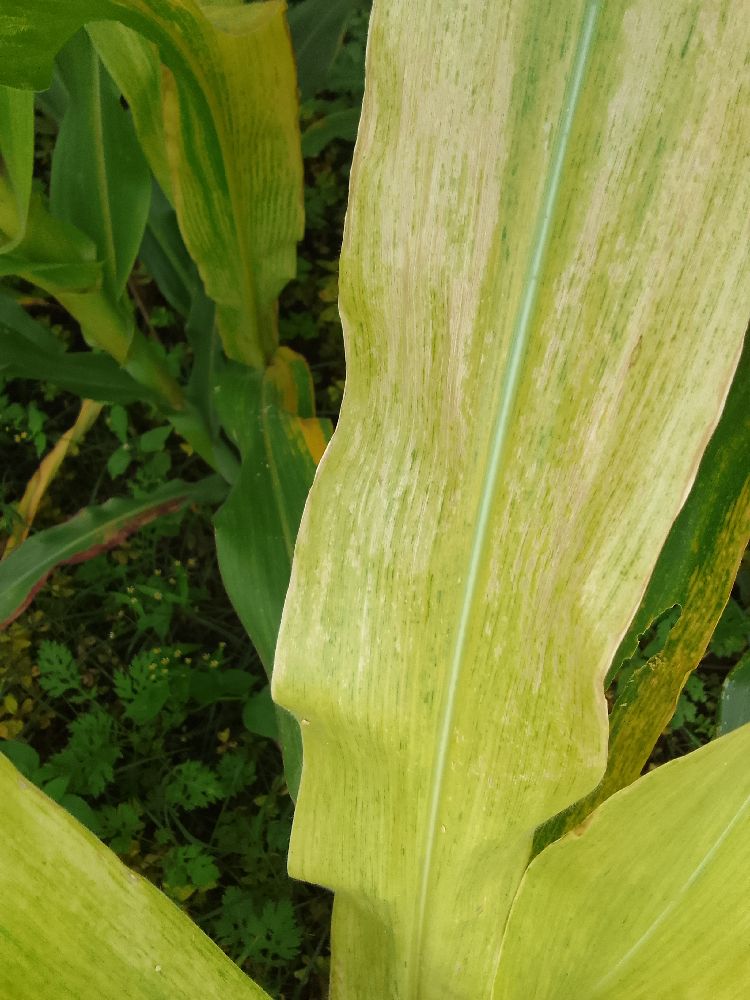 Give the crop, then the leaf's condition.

maize, maize lethal necrosis
